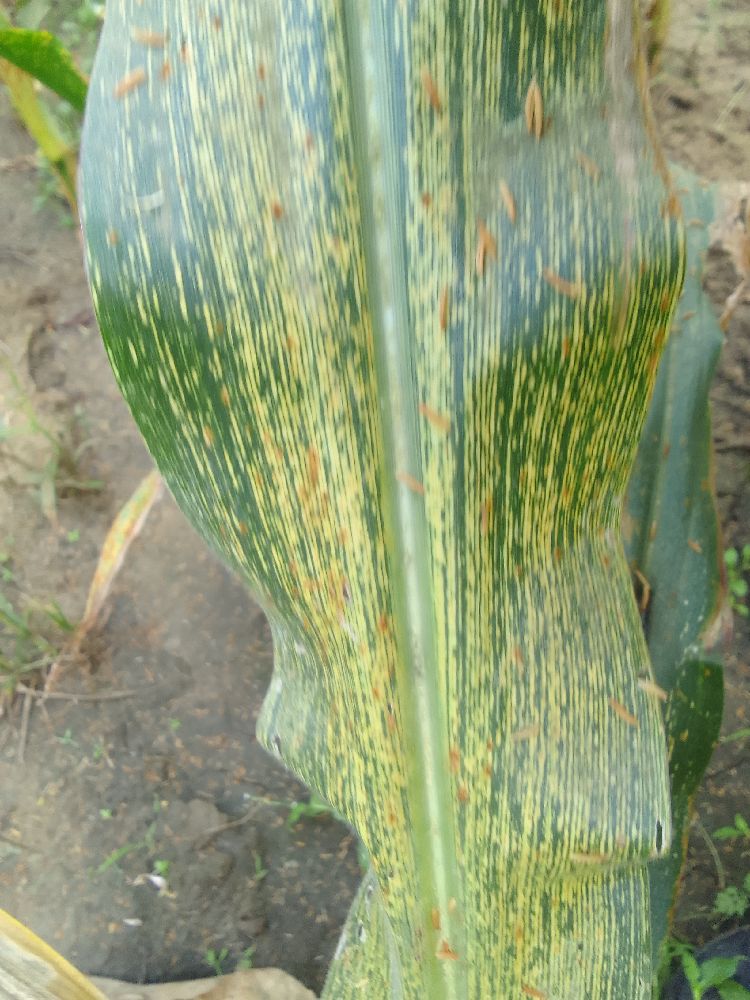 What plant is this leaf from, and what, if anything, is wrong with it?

maize, maize streak virus
